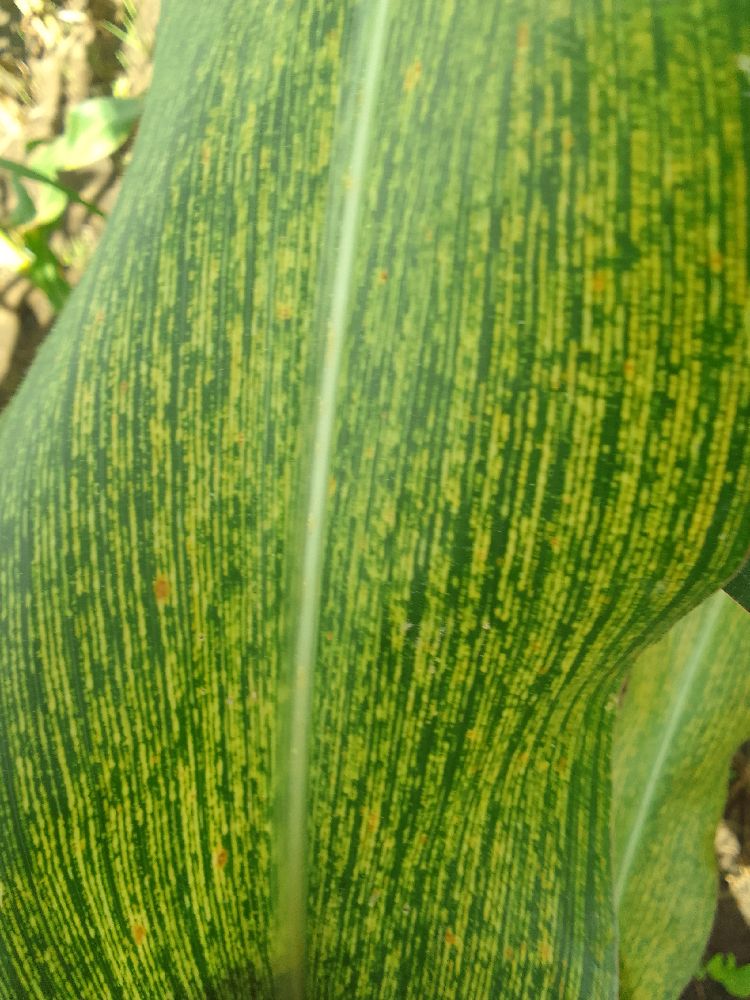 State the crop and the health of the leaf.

maize, maize streak virus
